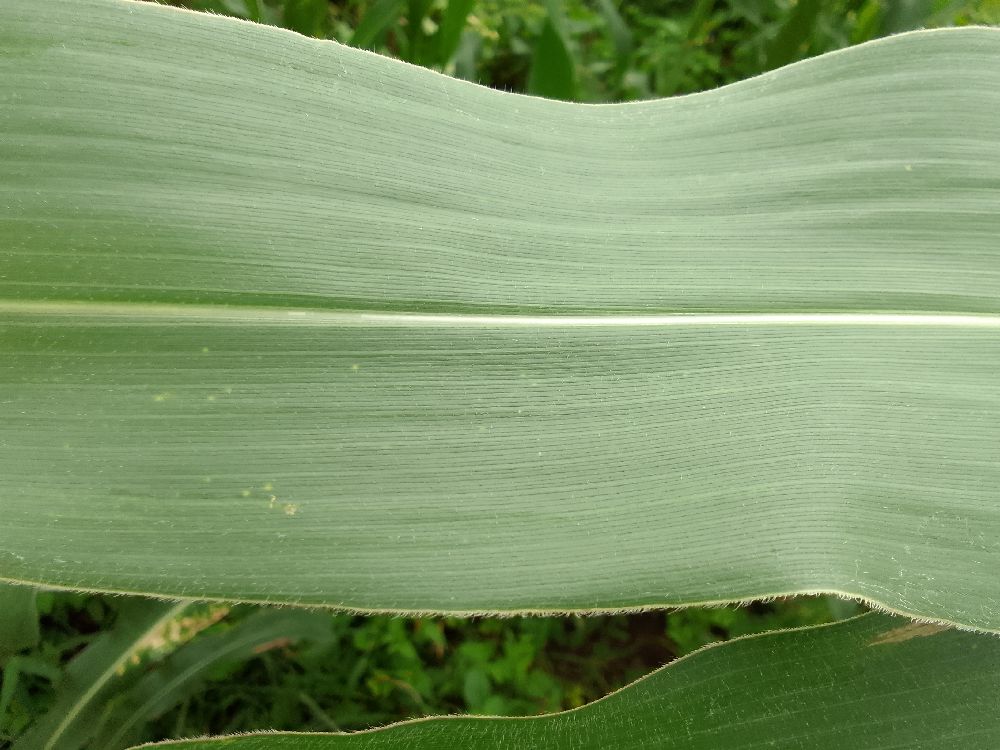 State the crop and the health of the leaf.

maize, healthy
